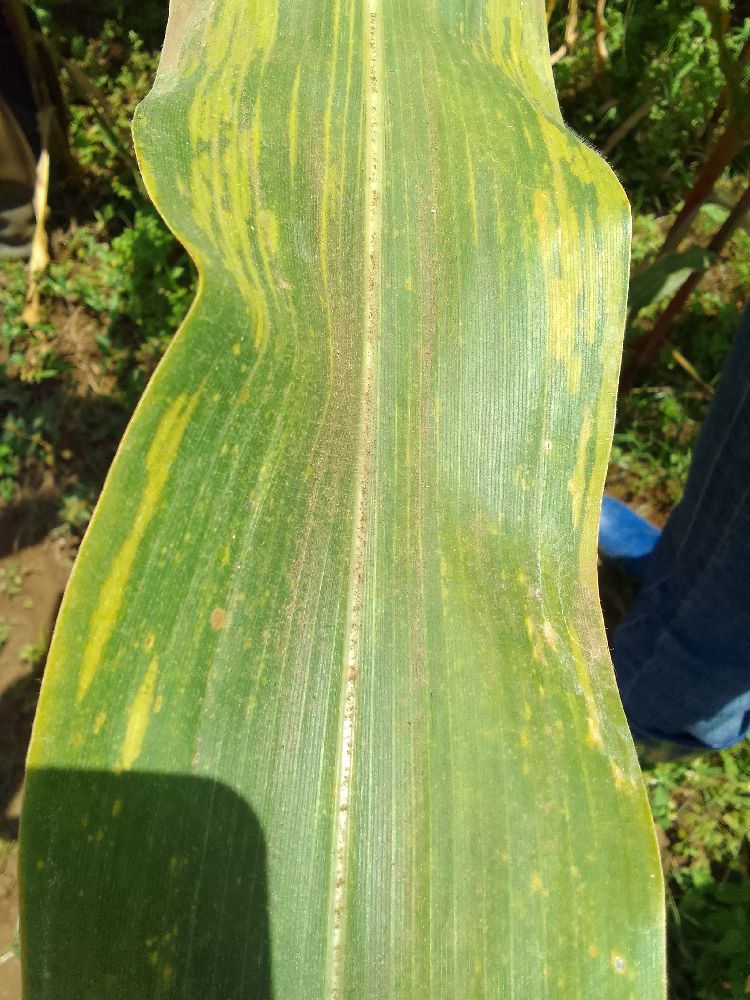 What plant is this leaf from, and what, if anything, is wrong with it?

maize, maize lethal necrosis
